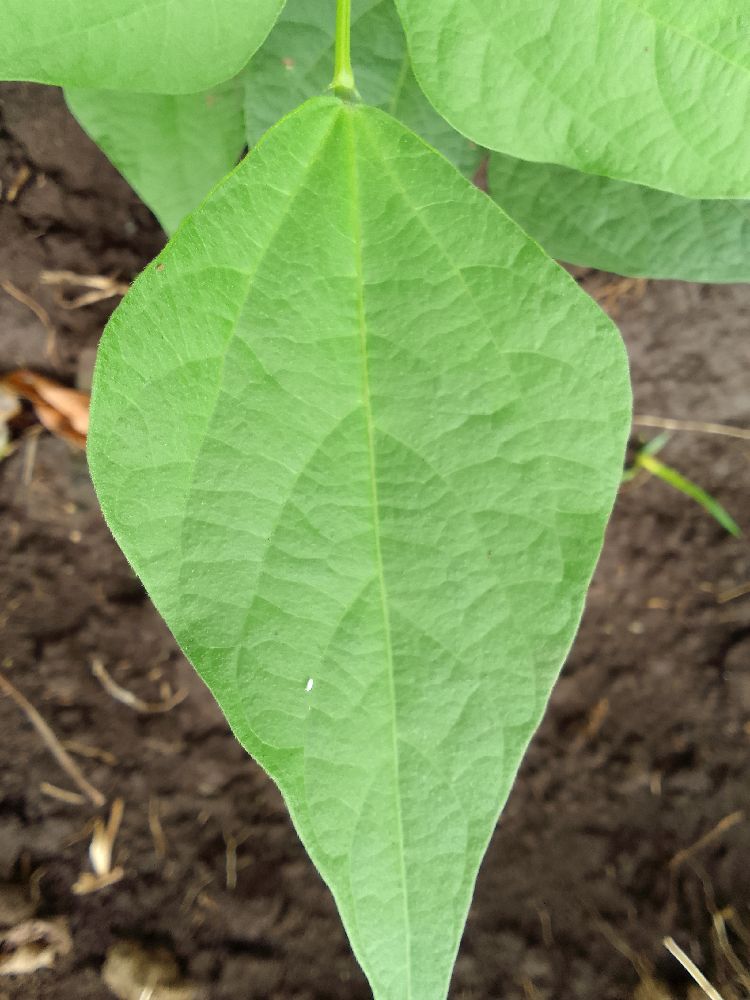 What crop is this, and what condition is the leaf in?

common bean, healthy
